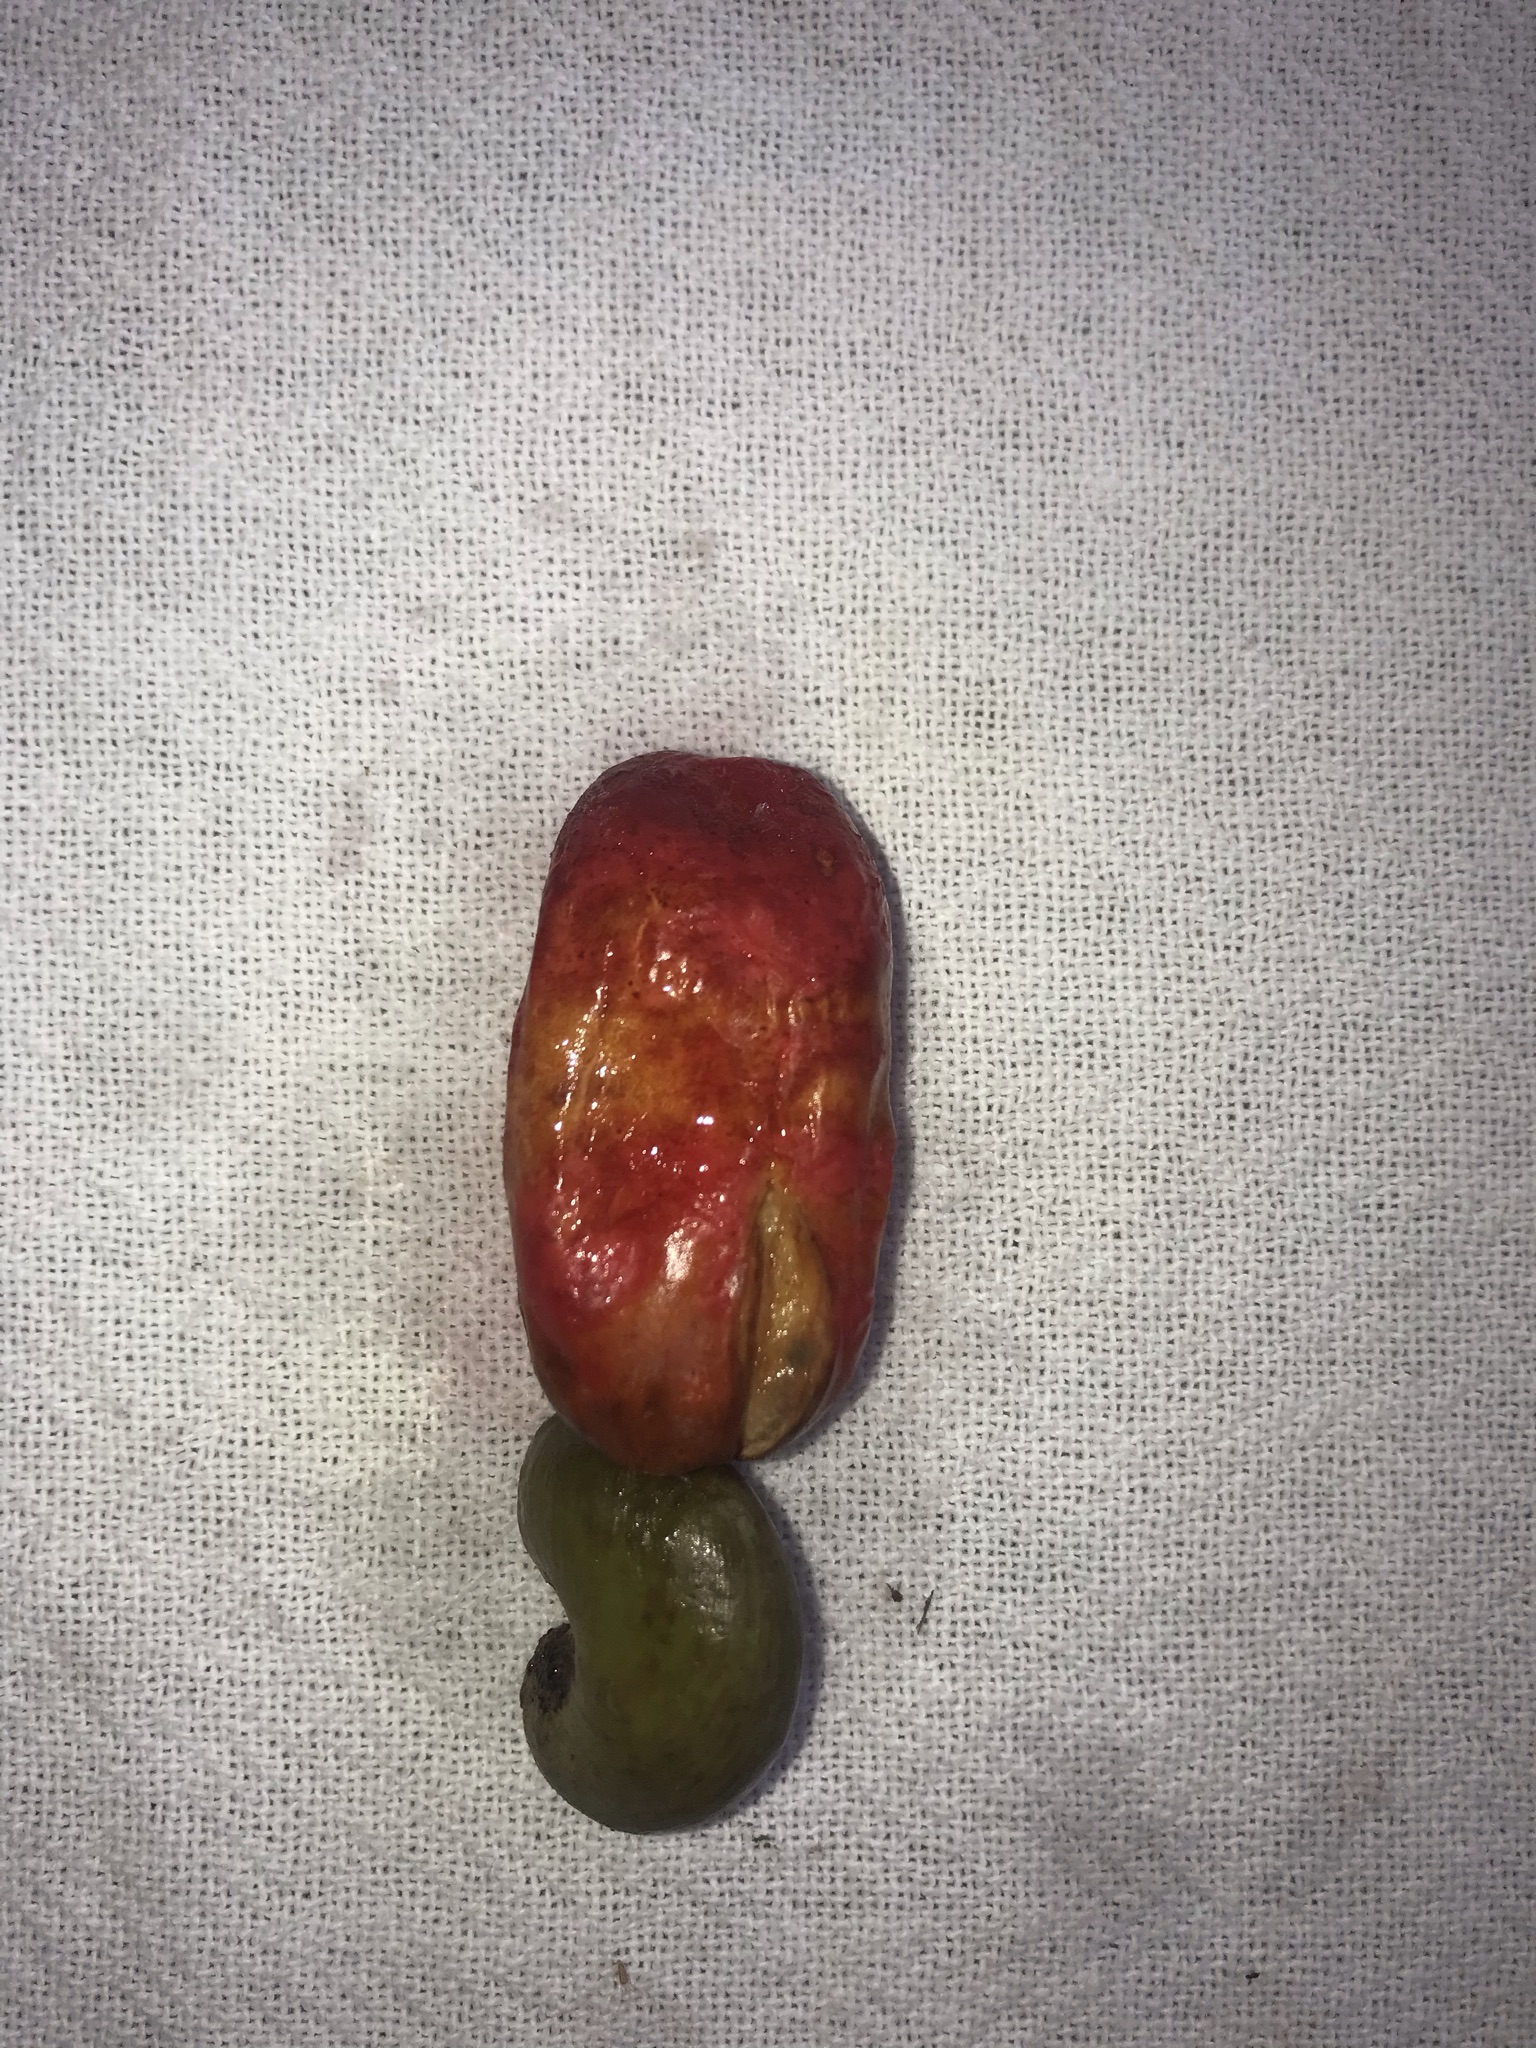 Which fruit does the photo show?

caju vermelho
